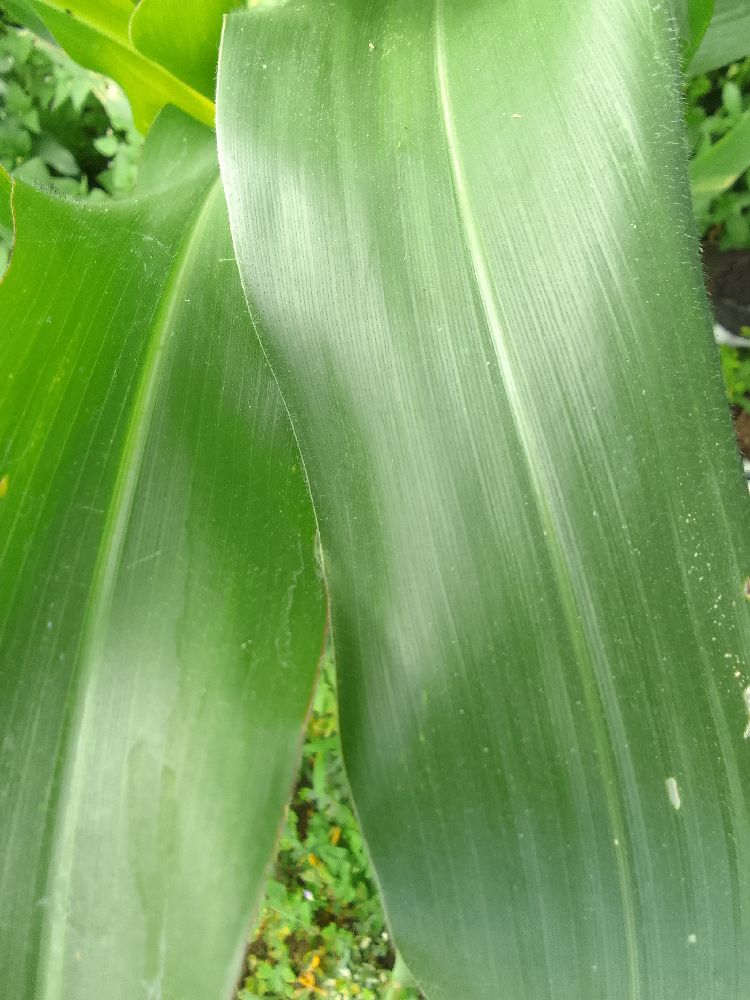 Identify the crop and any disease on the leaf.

maize, healthy
